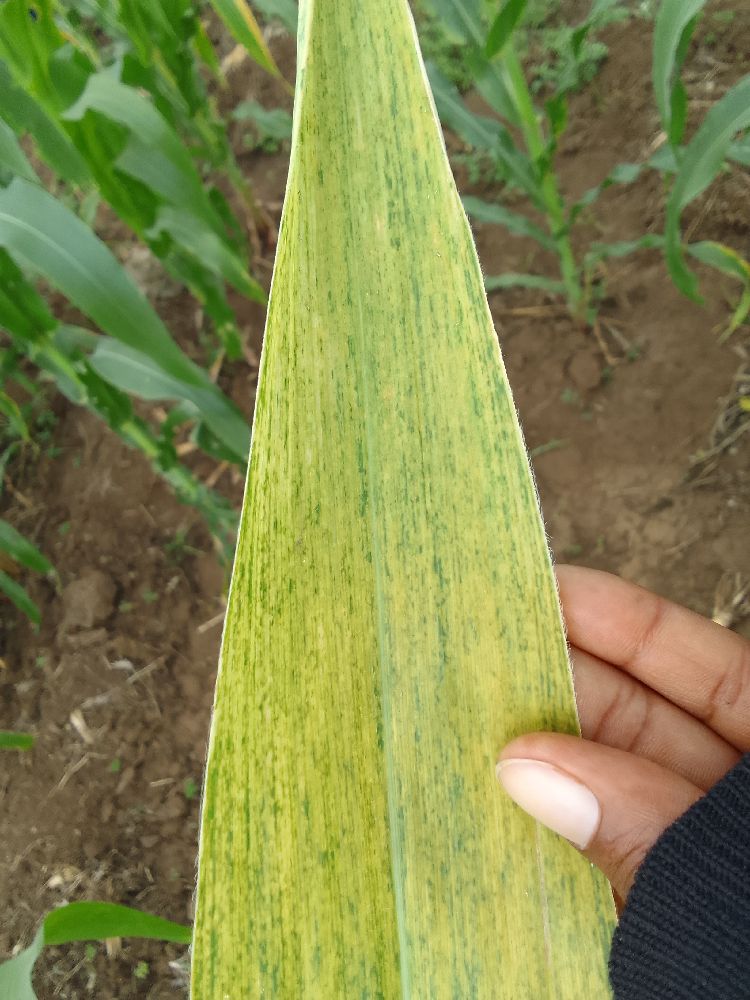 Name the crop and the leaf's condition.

maize, maize lethal necrosis
